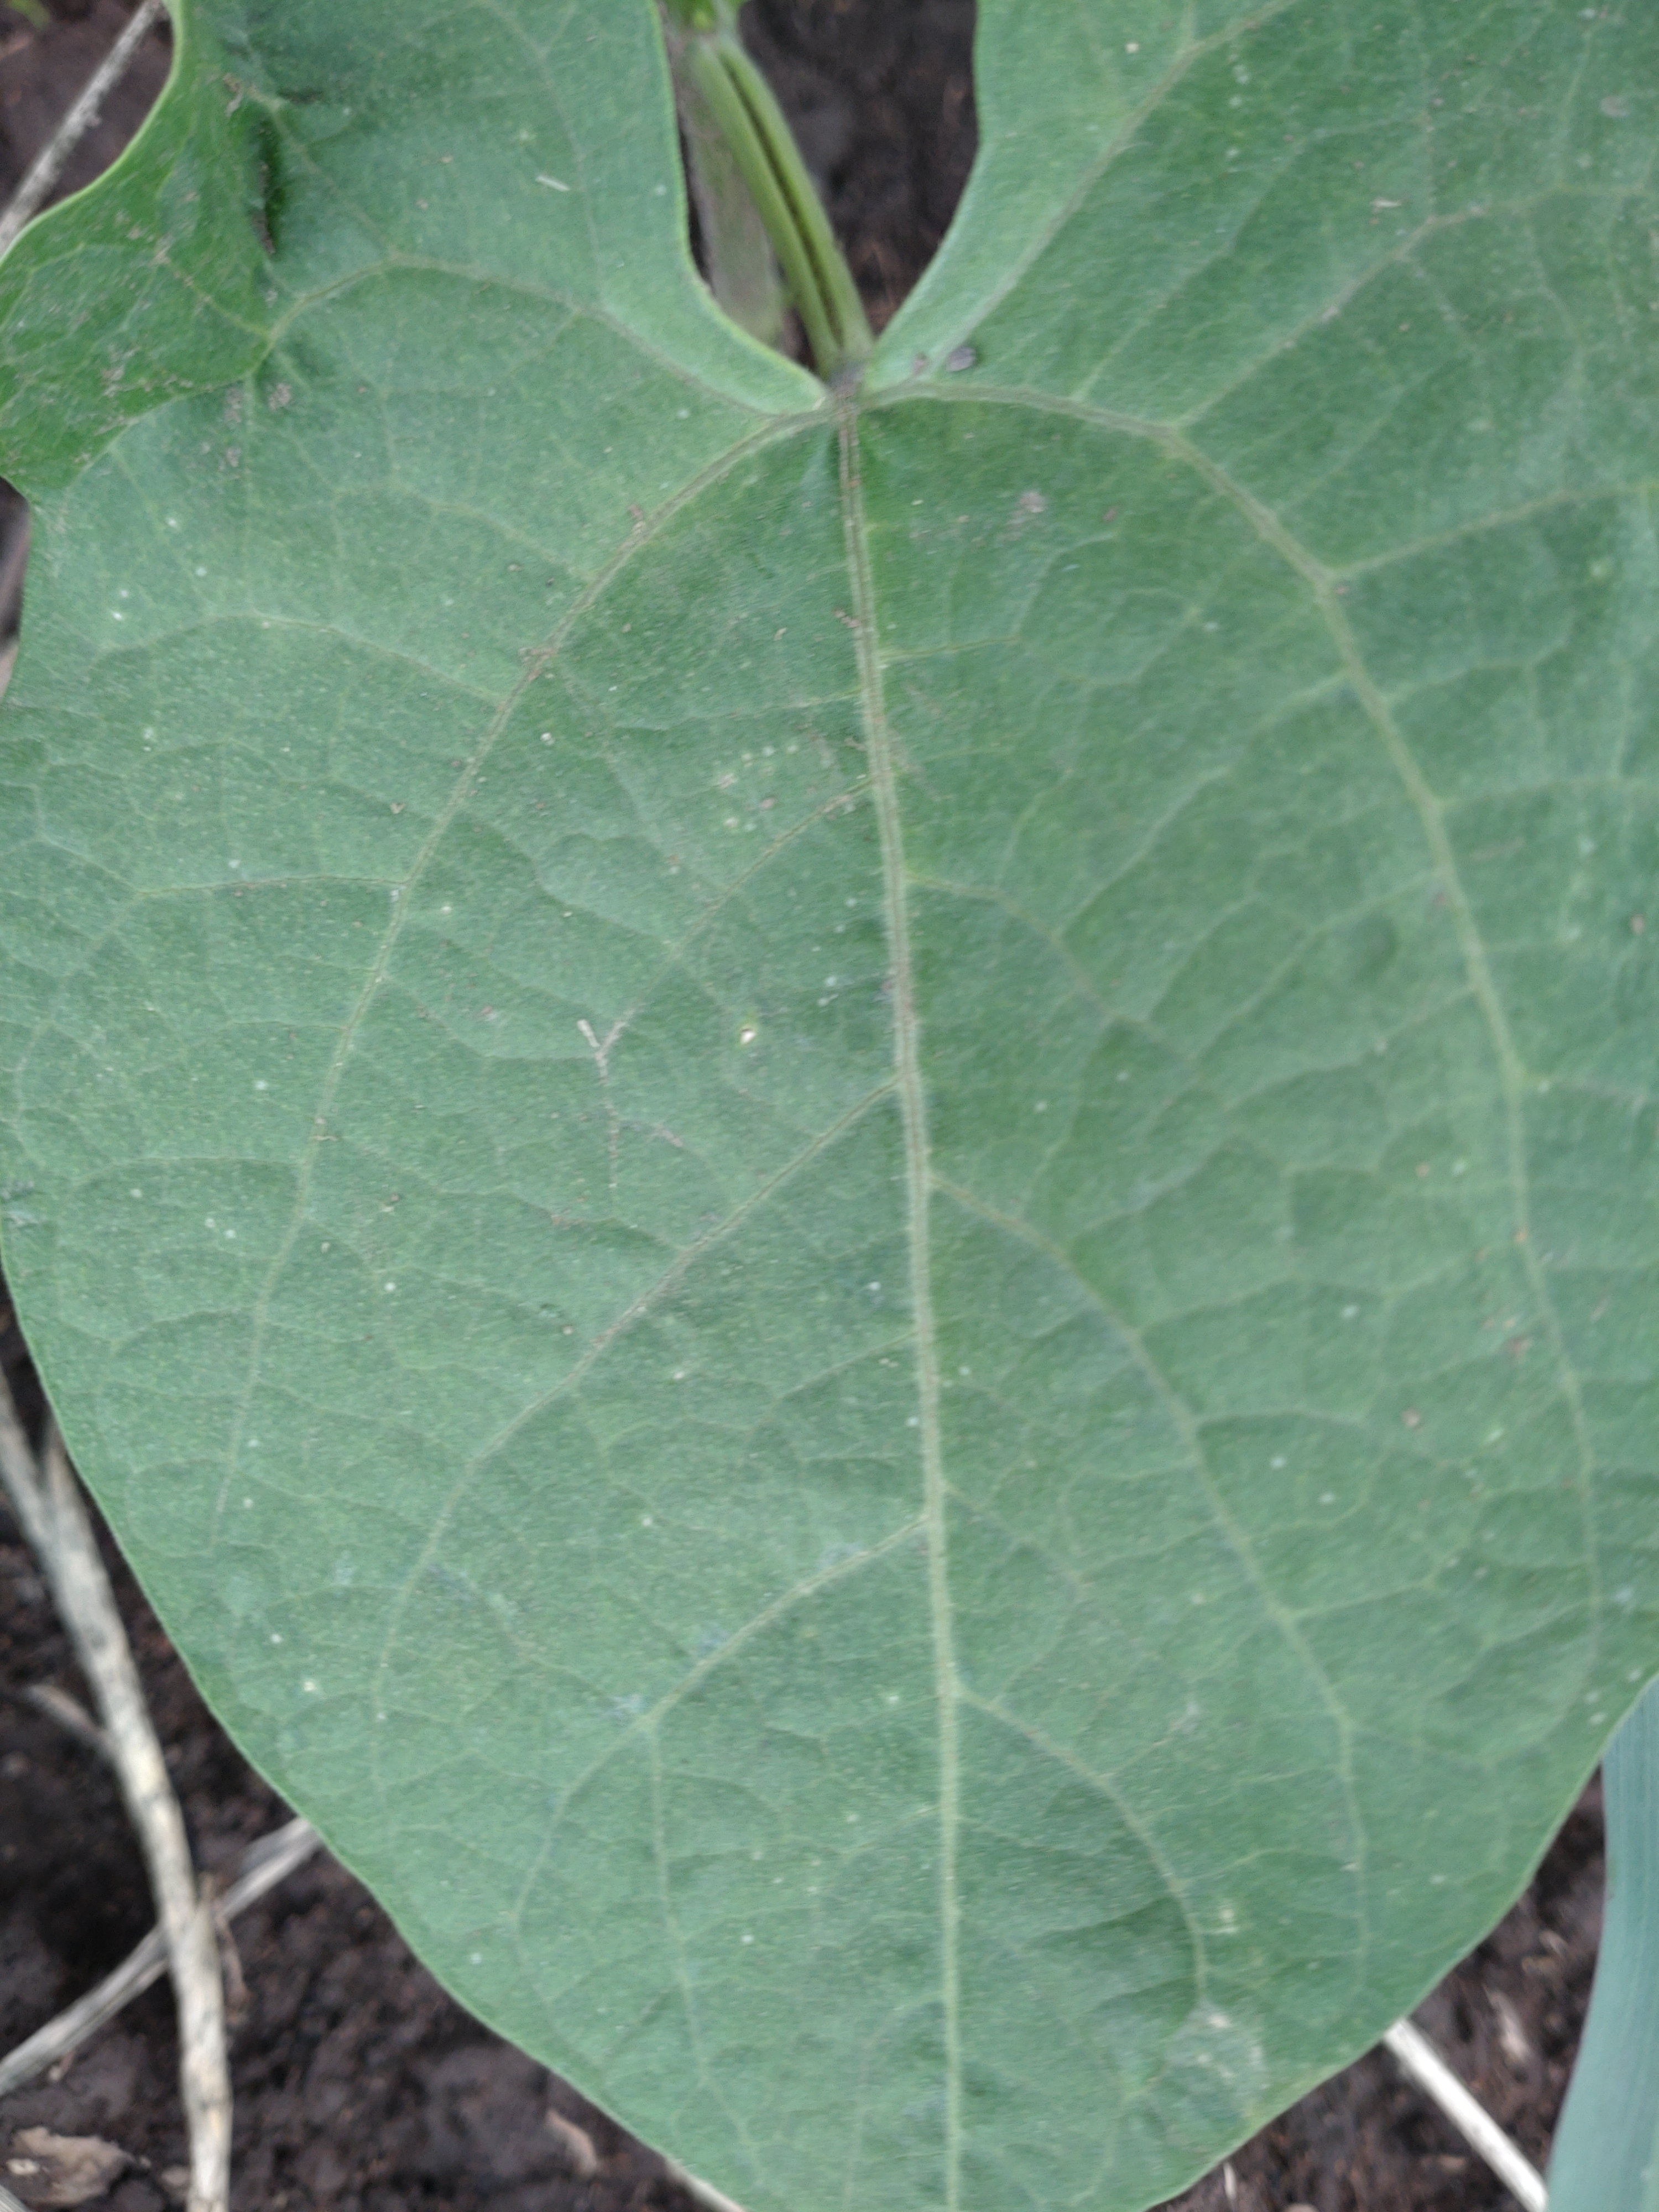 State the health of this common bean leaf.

healthy
